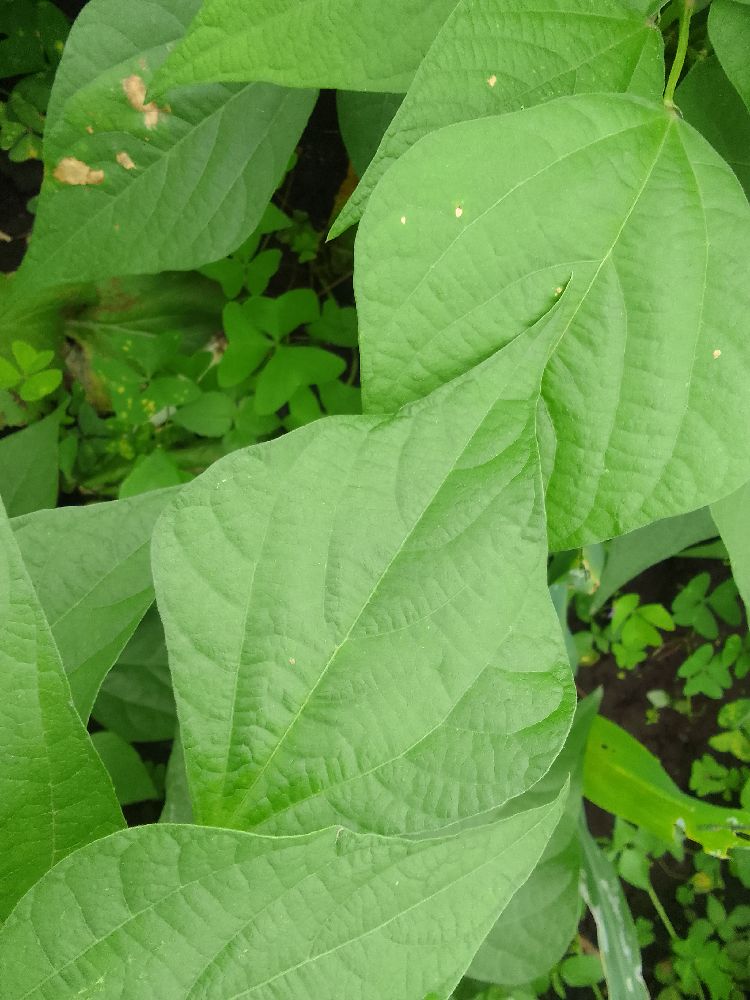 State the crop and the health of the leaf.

common bean, healthy
